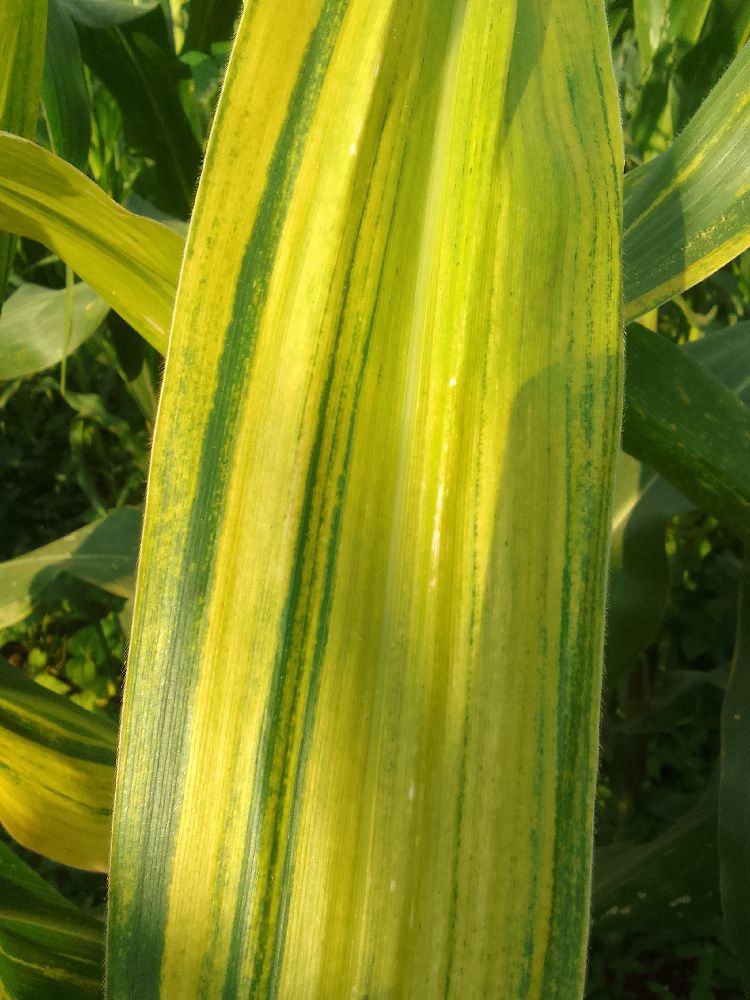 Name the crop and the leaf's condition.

maize, maize lethal necrosis
